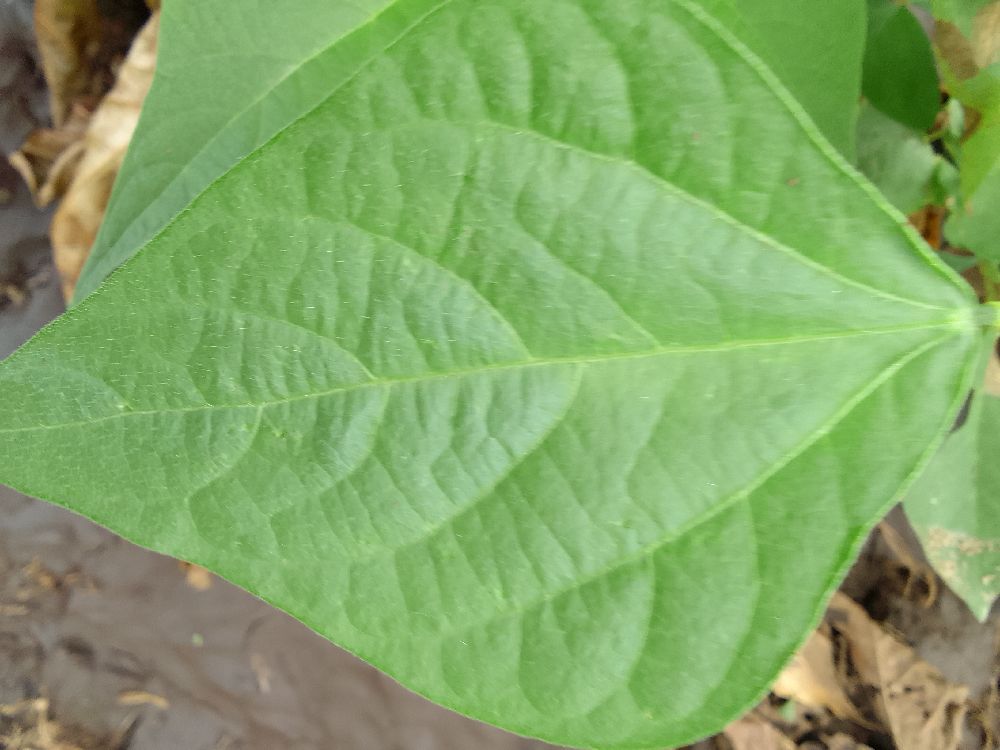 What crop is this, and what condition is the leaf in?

common bean, healthy
